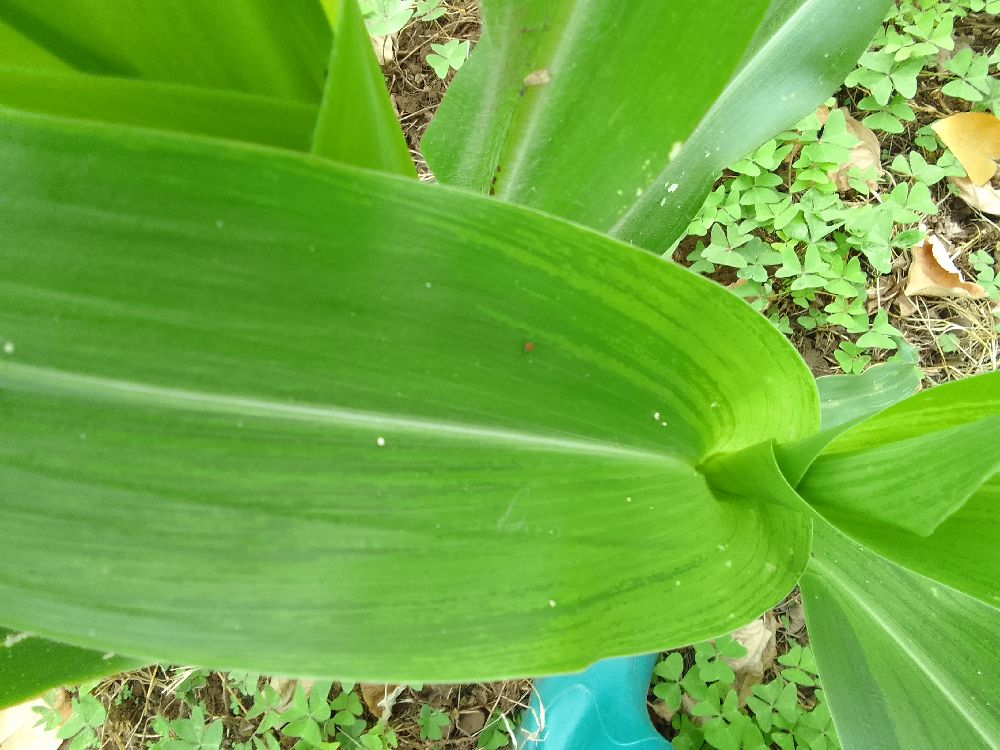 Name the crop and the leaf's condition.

maize, healthy
